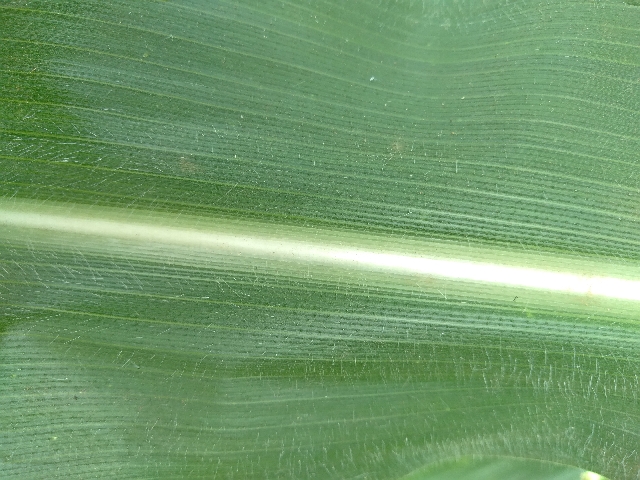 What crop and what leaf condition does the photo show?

maize, healthy
